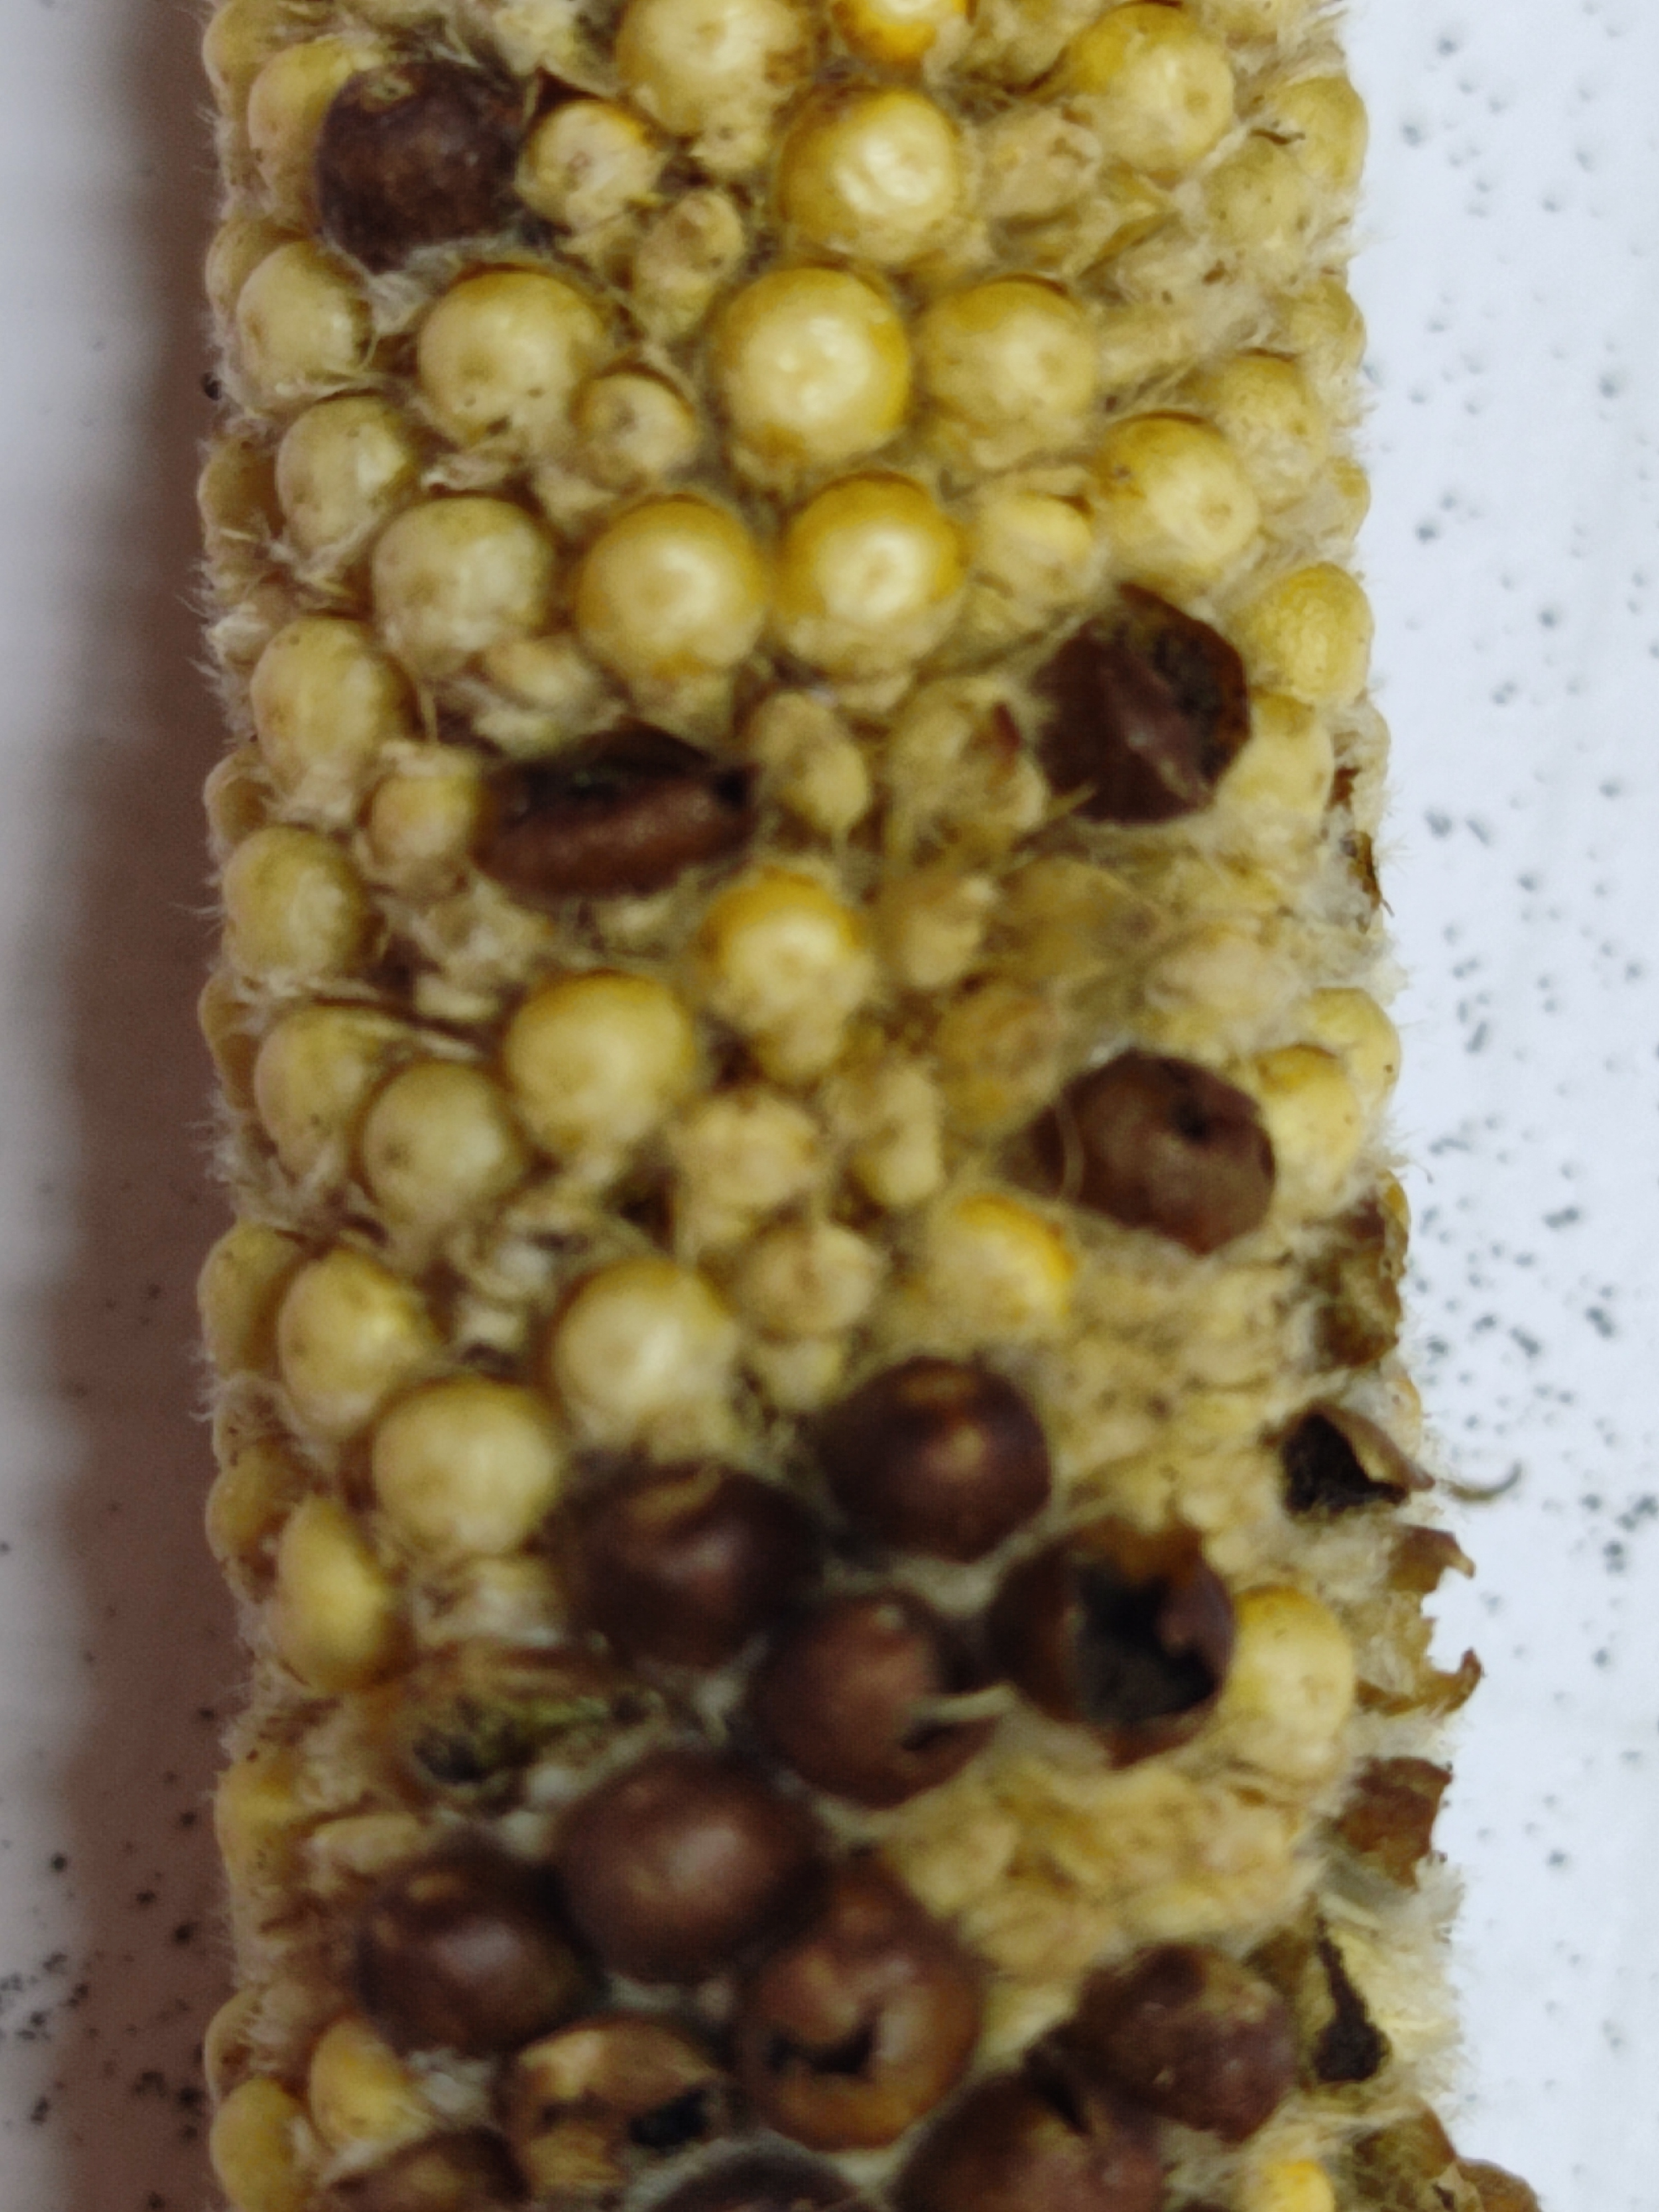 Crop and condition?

pearl millet, smut
